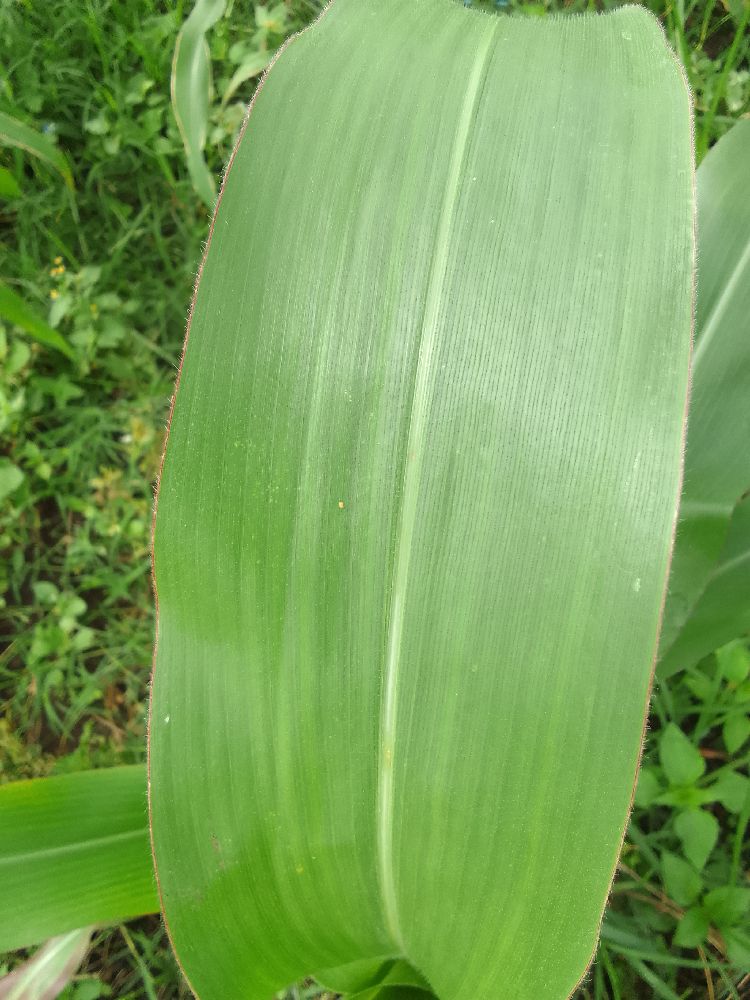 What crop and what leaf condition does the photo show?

maize, healthy
